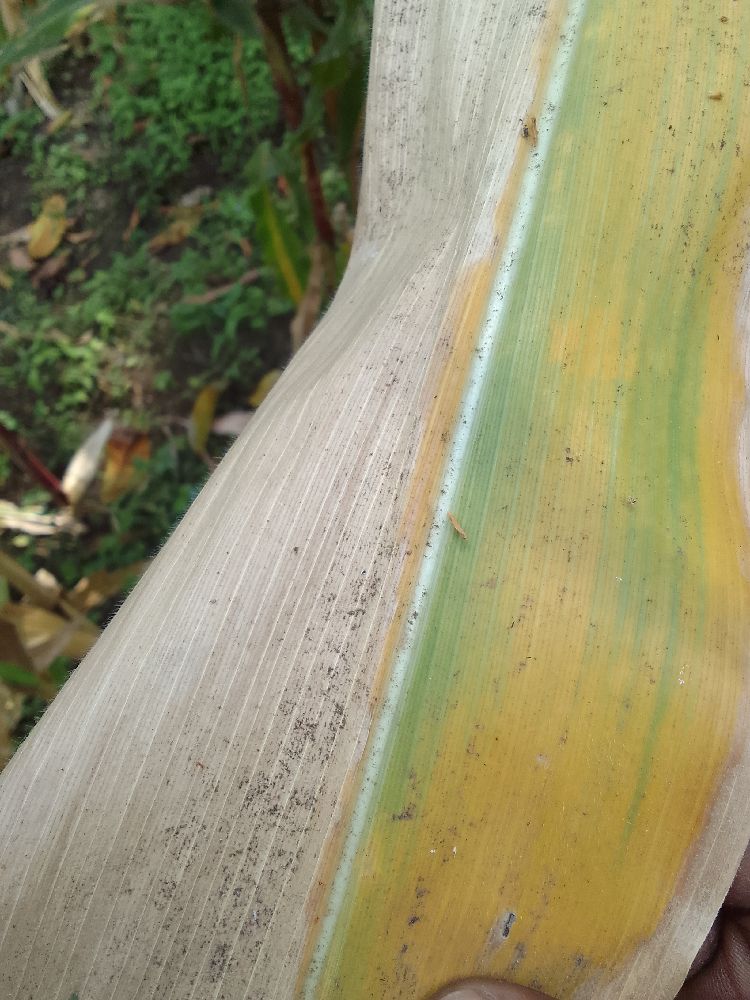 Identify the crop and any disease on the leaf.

maize, maize lethal necrosis
